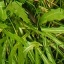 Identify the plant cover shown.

structured weed
